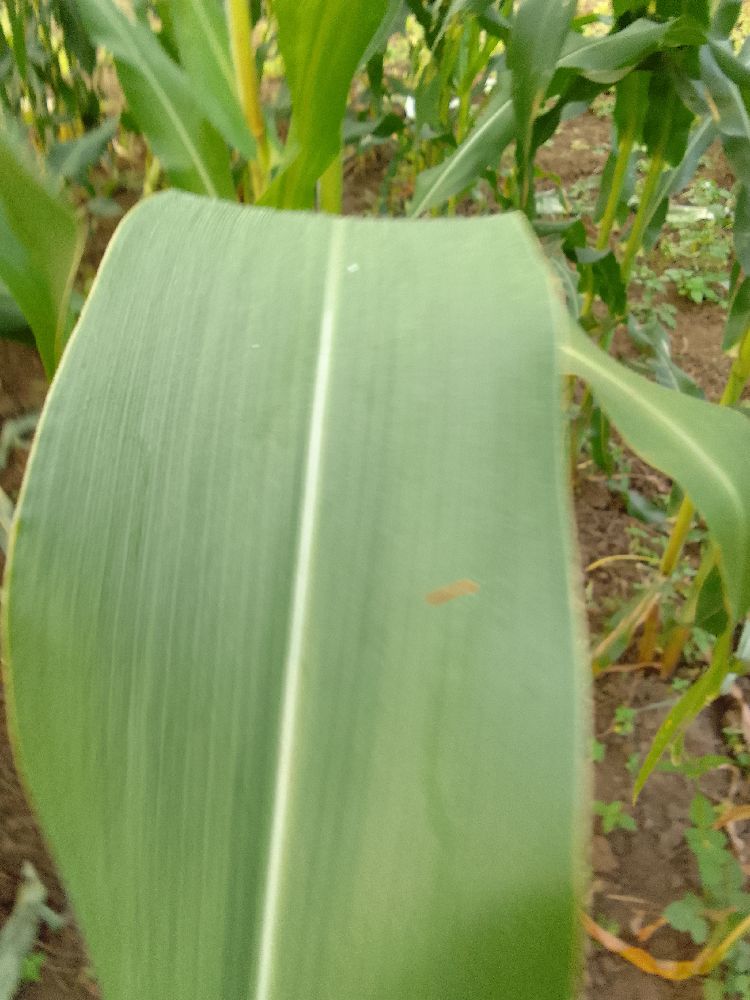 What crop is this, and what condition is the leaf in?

maize, healthy
